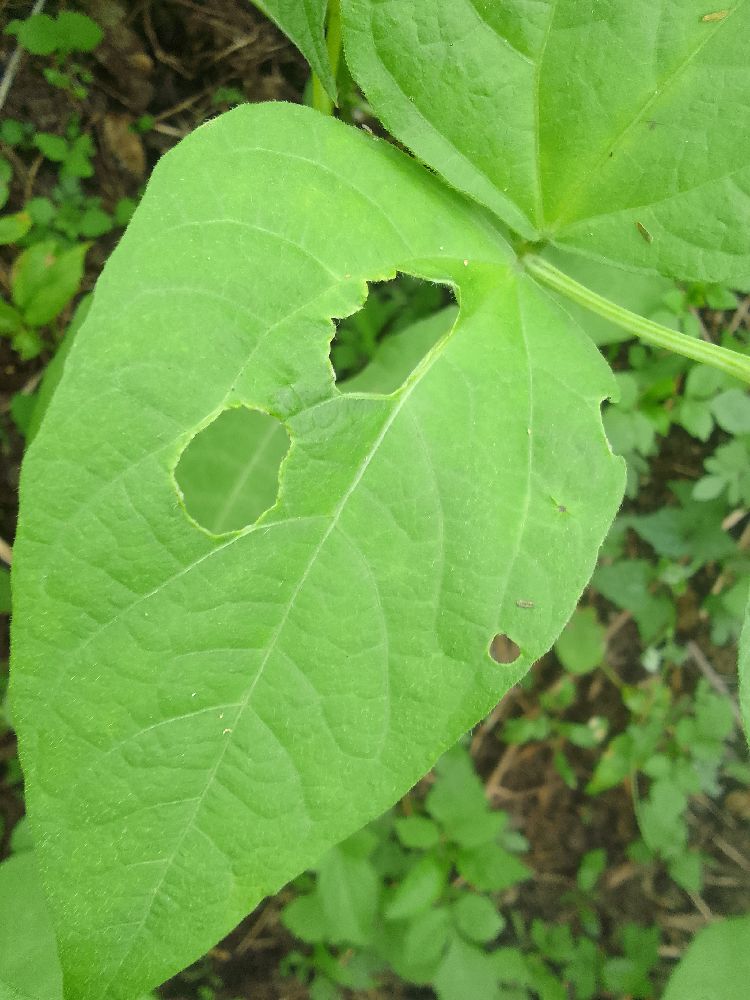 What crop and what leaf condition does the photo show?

common bean, healthy
